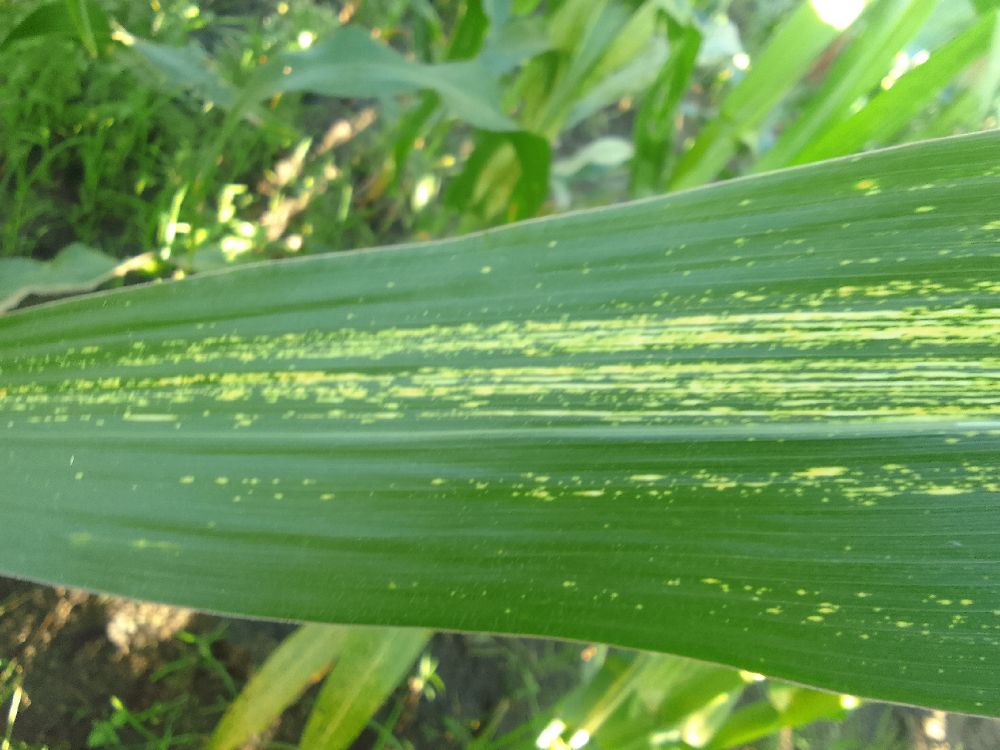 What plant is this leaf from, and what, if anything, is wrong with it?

maize, maize streak virus
